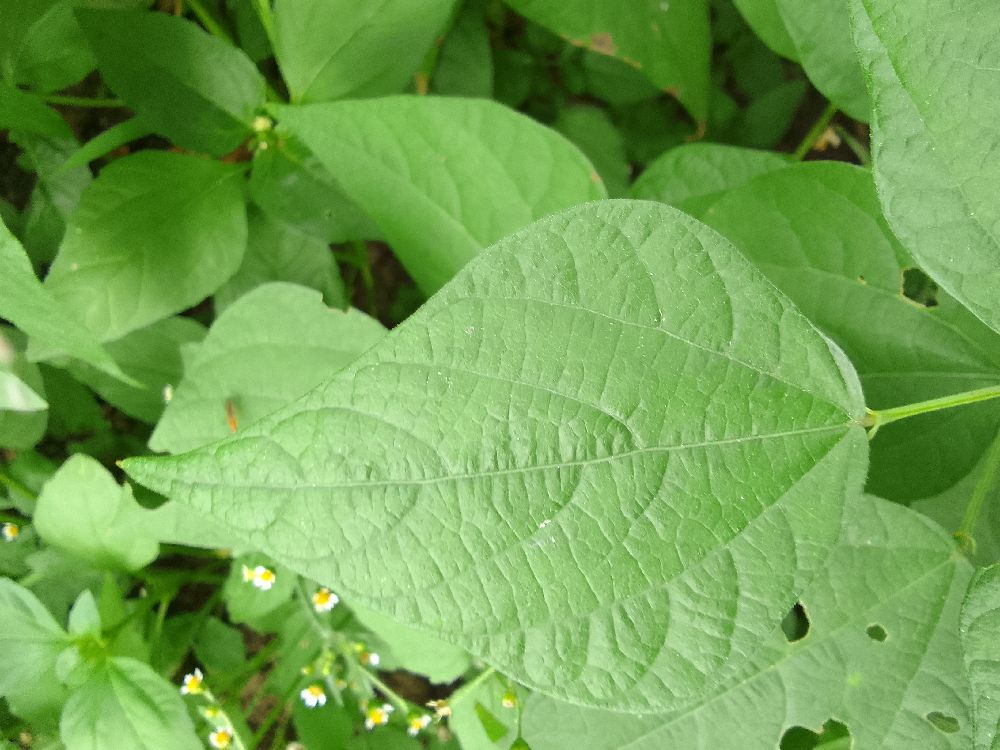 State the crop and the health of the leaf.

common bean, healthy
